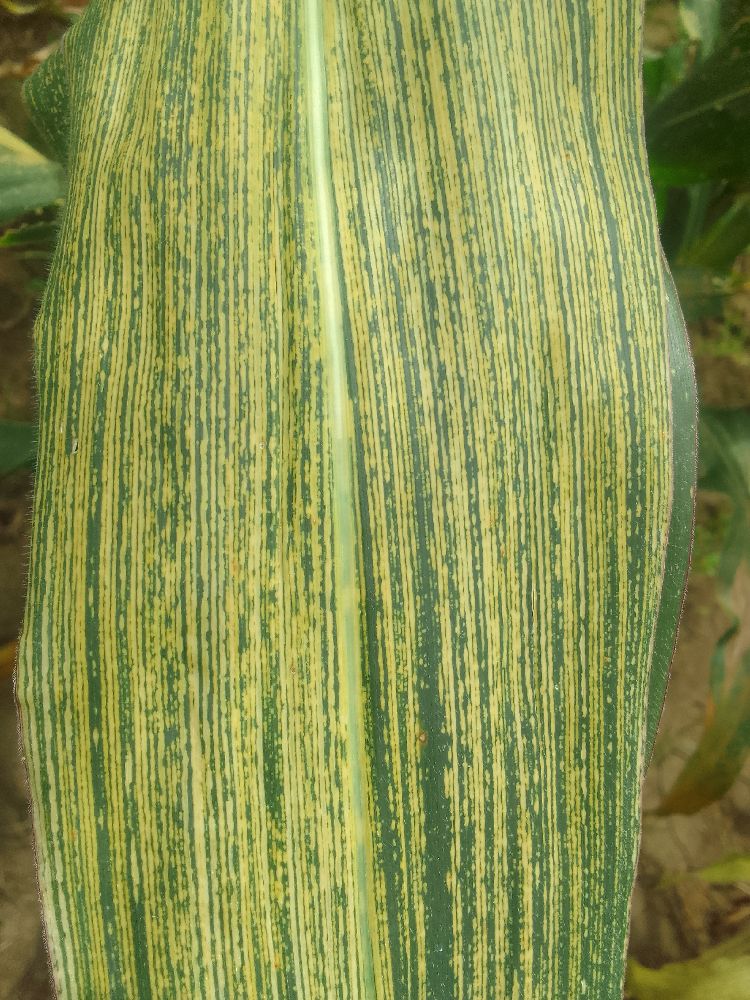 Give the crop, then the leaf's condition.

maize, maize streak virus
